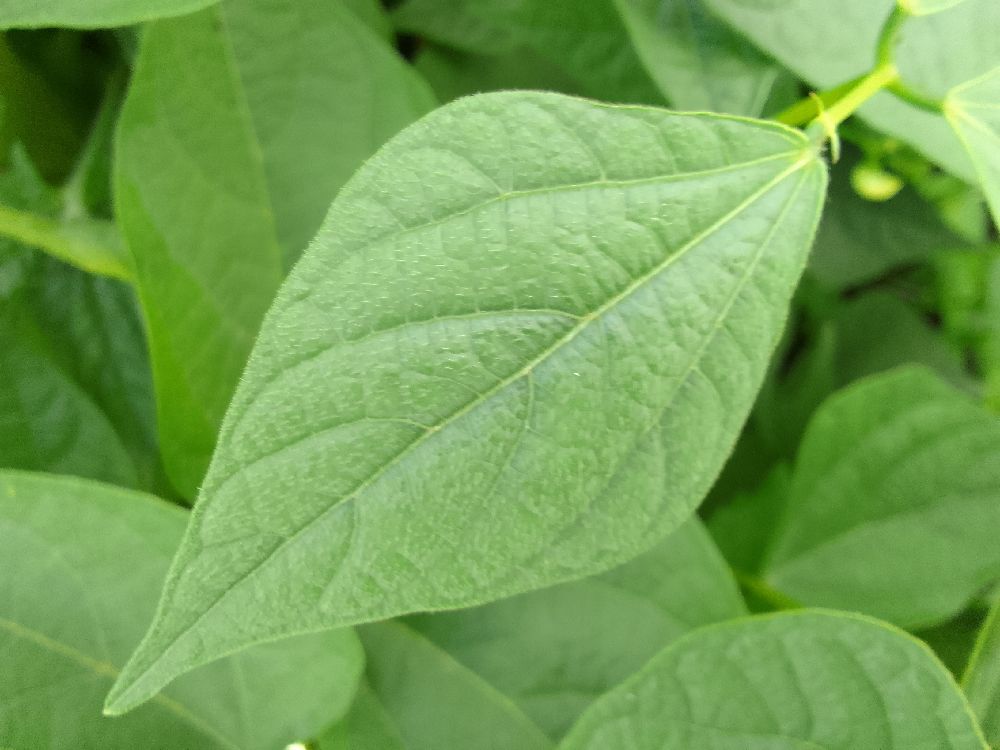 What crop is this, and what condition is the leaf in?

common bean, healthy
